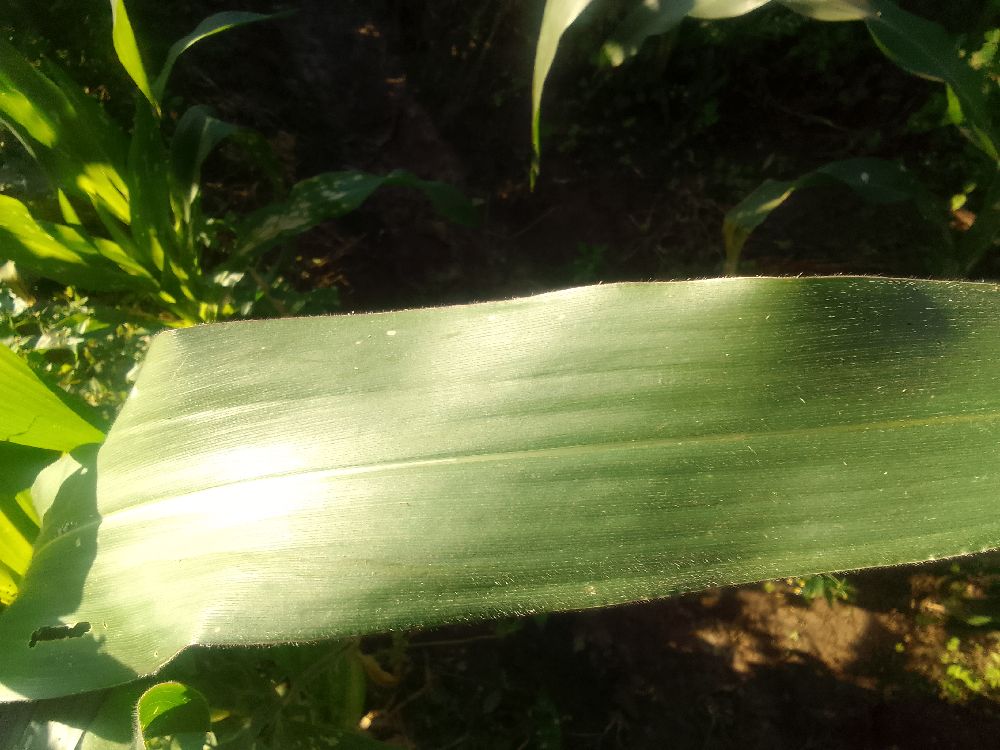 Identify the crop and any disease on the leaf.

maize, healthy
